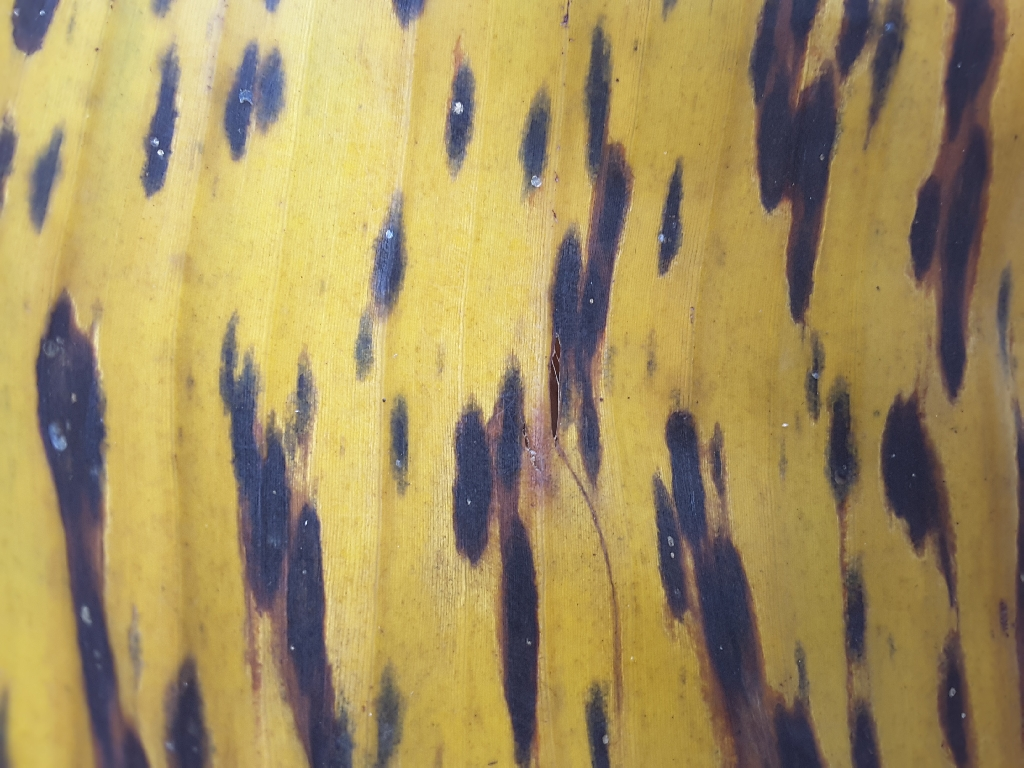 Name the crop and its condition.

banana, black sigatoka
